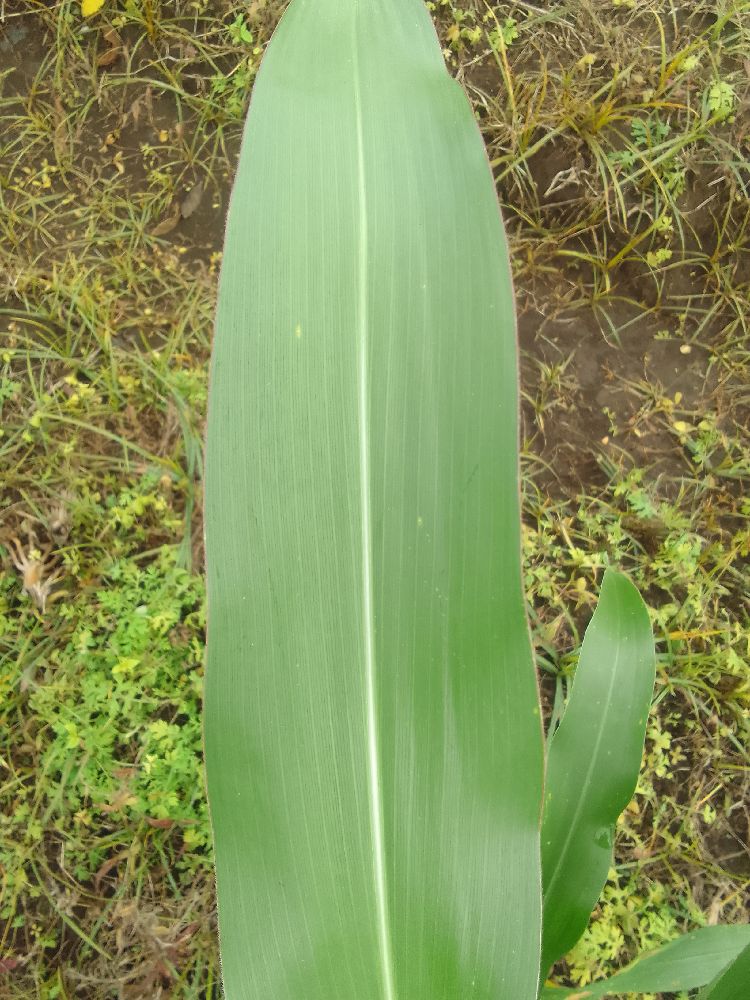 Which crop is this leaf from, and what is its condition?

maize, healthy
